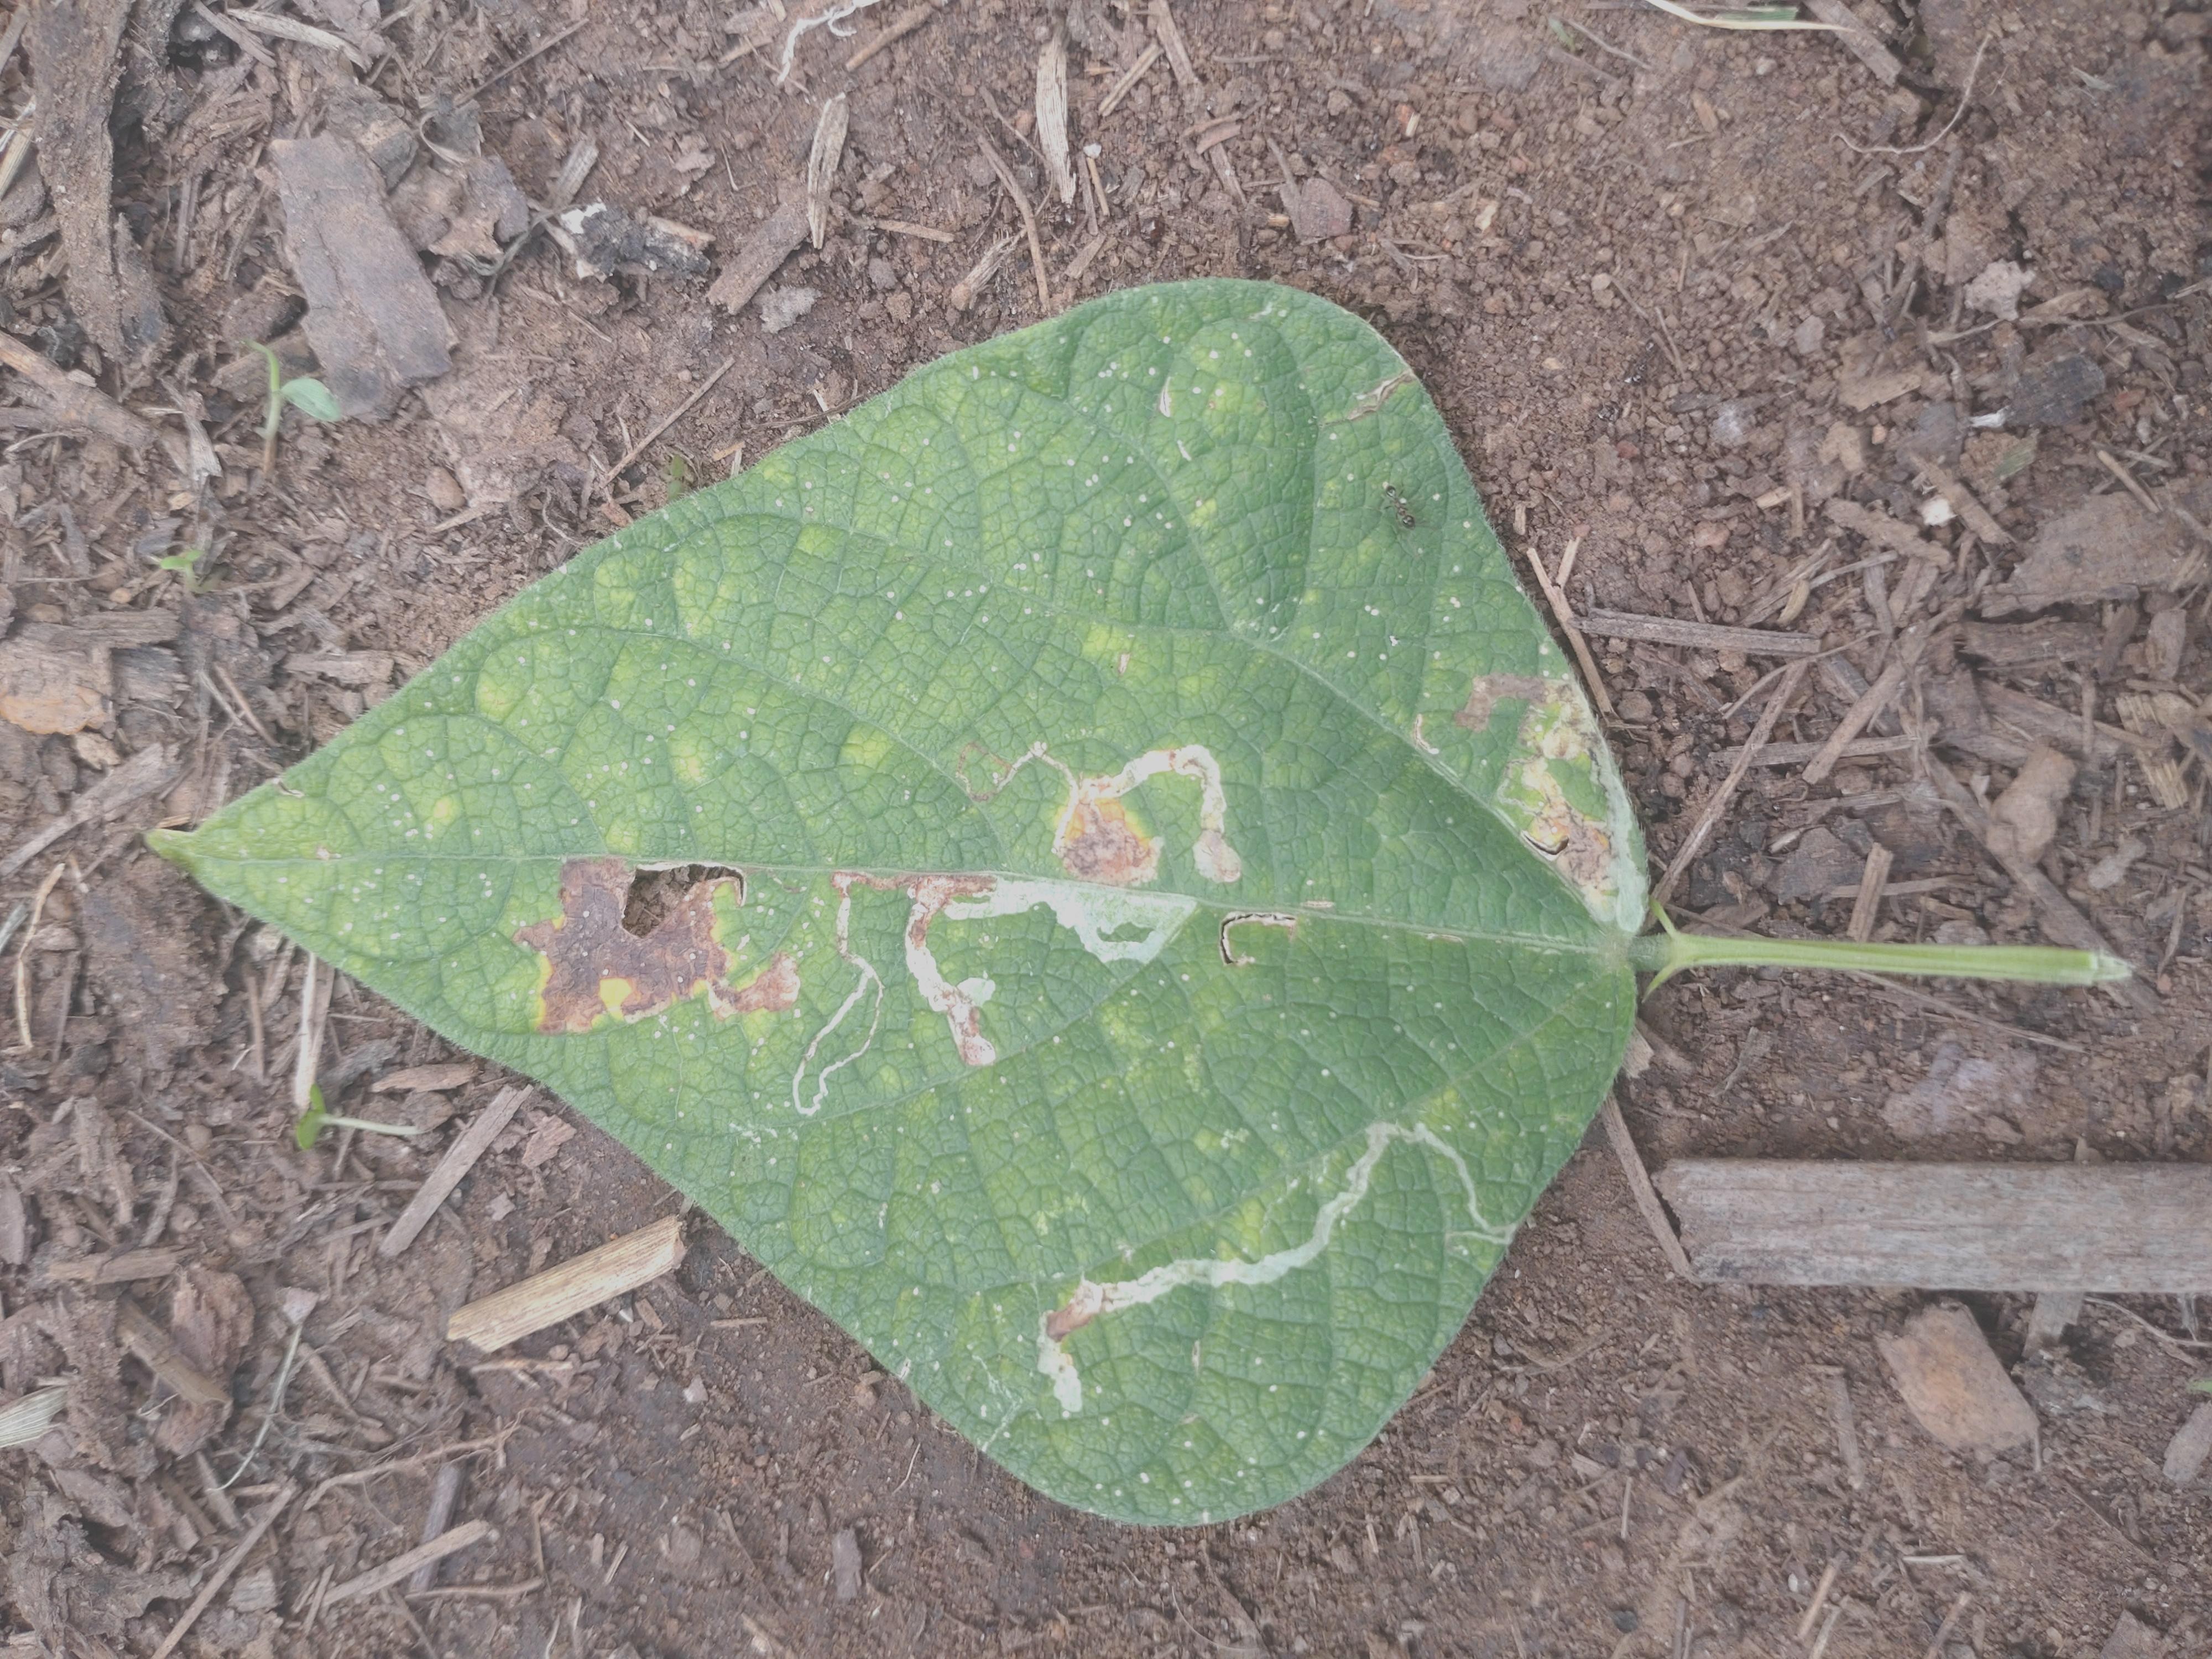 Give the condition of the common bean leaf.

anthracnose
